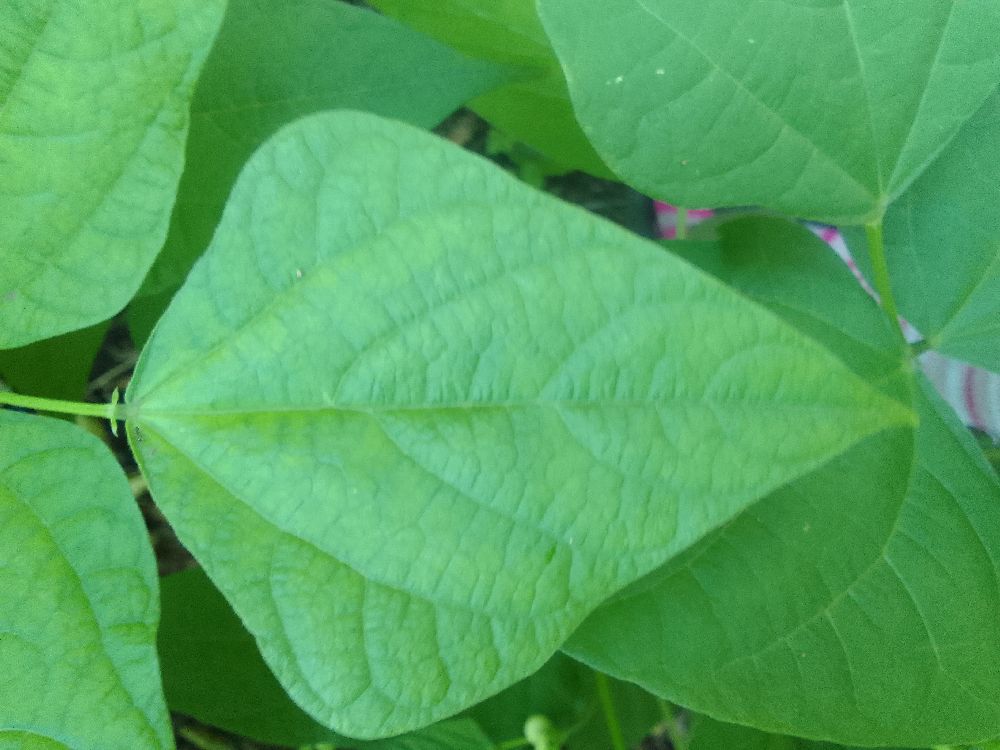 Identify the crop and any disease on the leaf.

common bean, healthy
